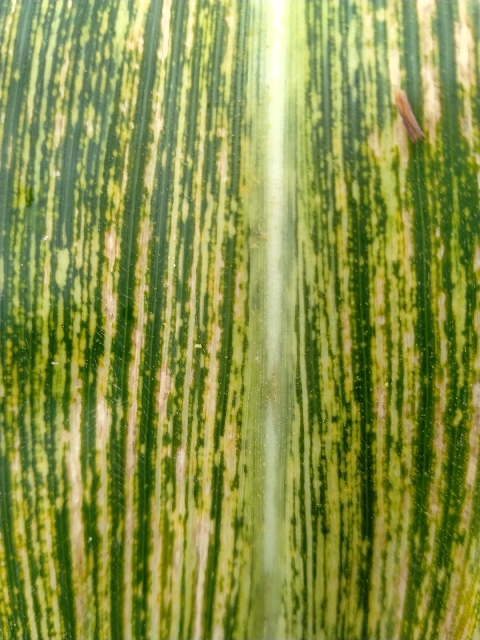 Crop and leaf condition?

maize, maize streak virus
